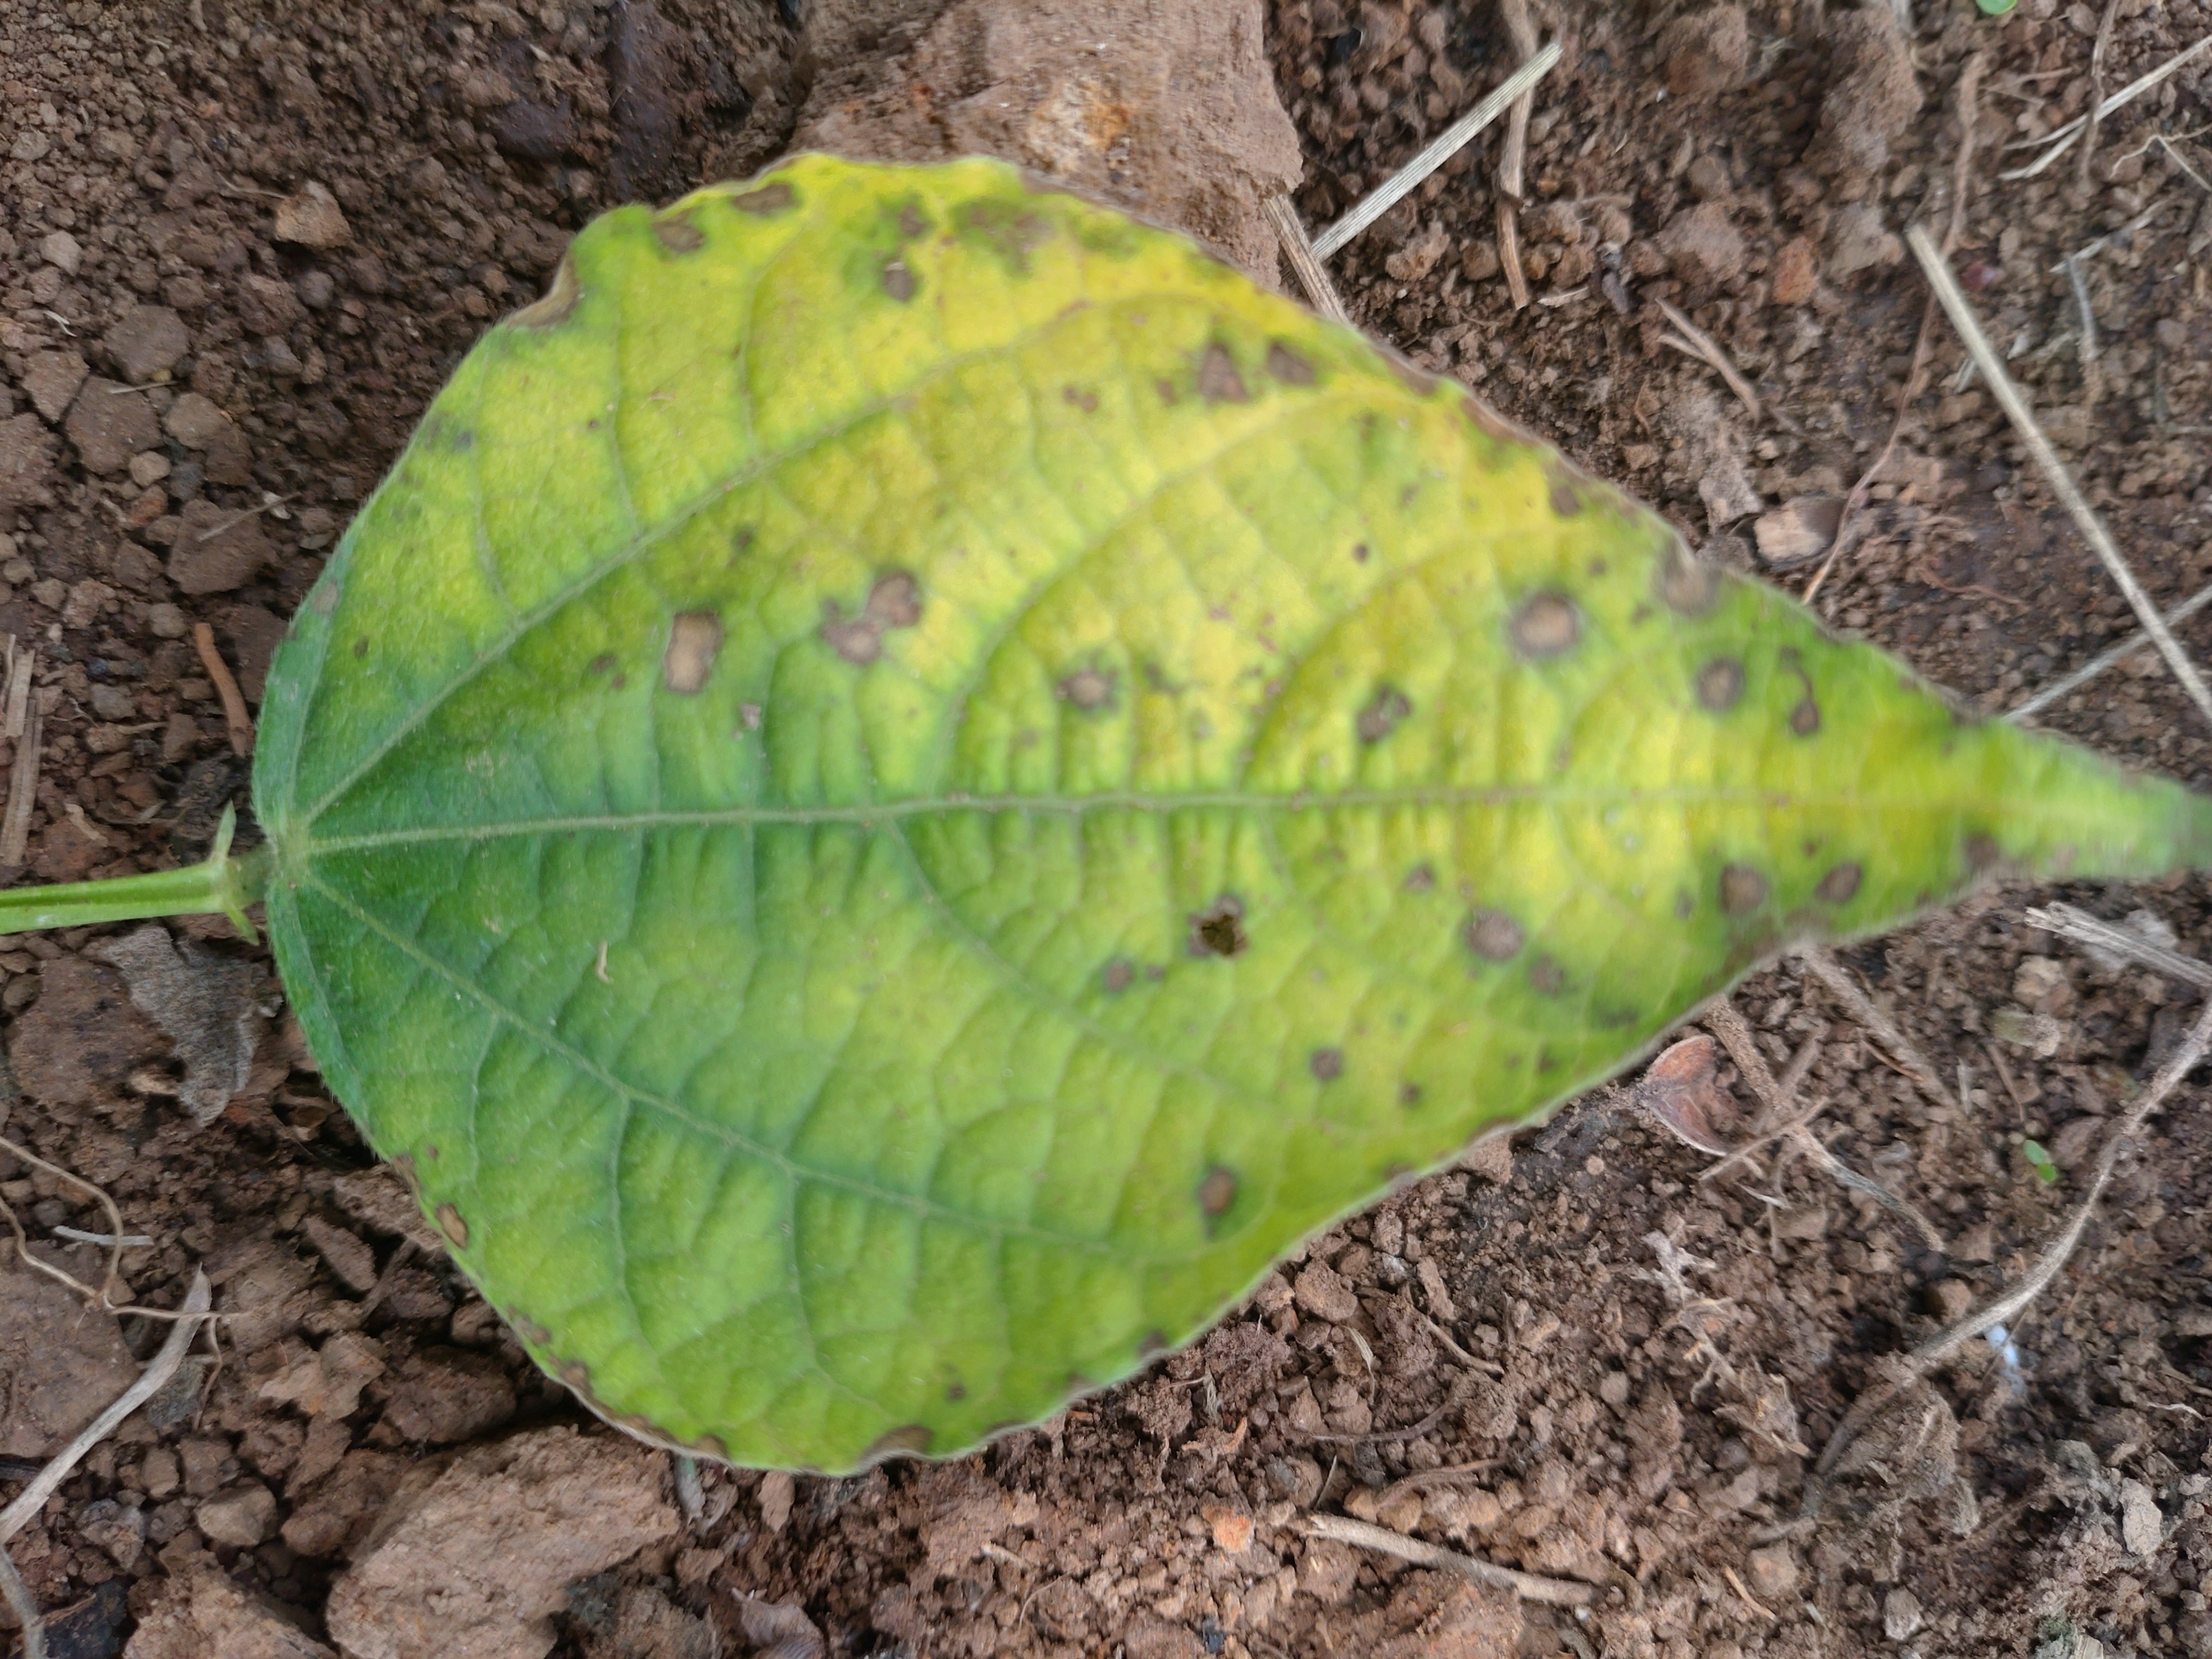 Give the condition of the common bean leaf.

rust
